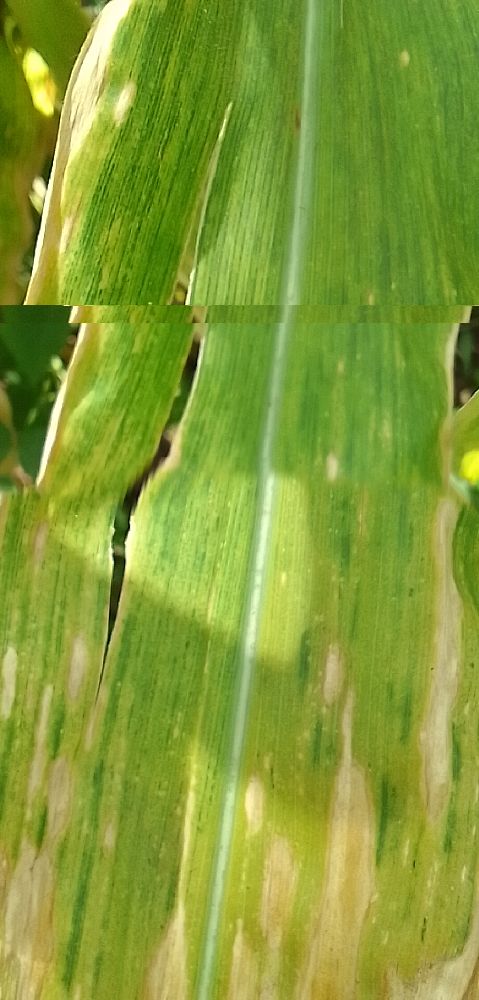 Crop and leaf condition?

maize, maize lethal necrosis
